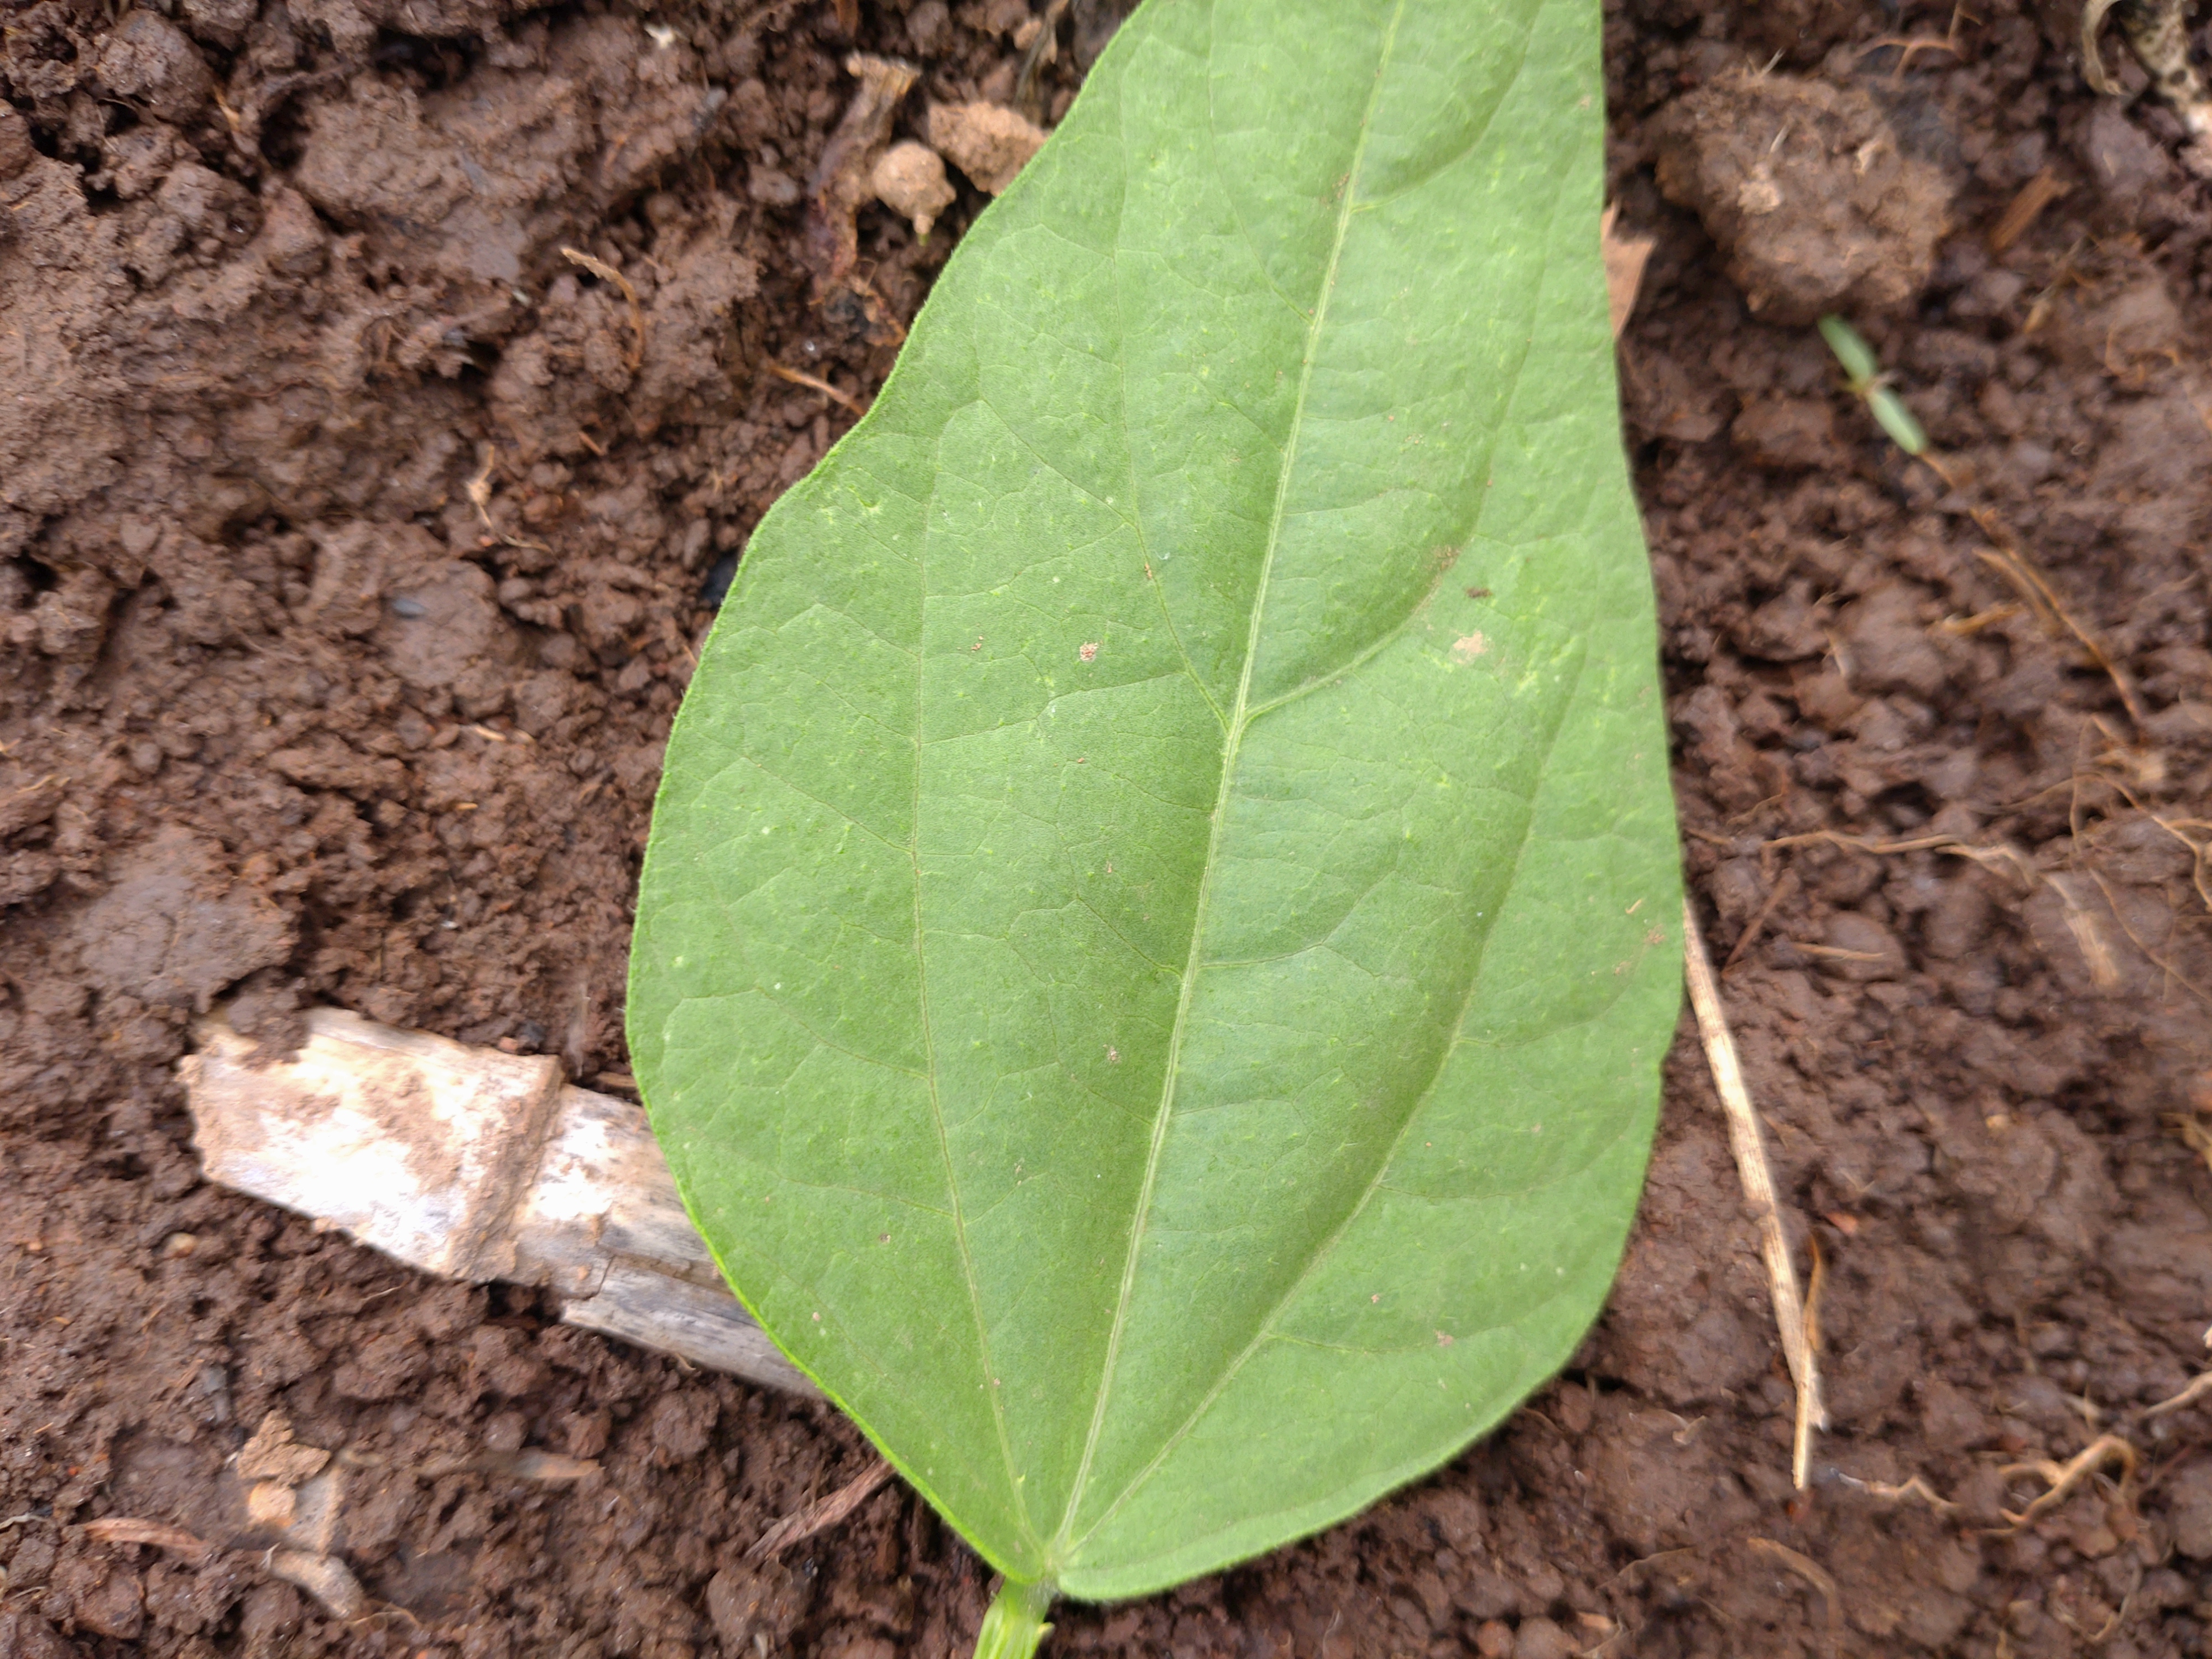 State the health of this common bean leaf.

healthy
